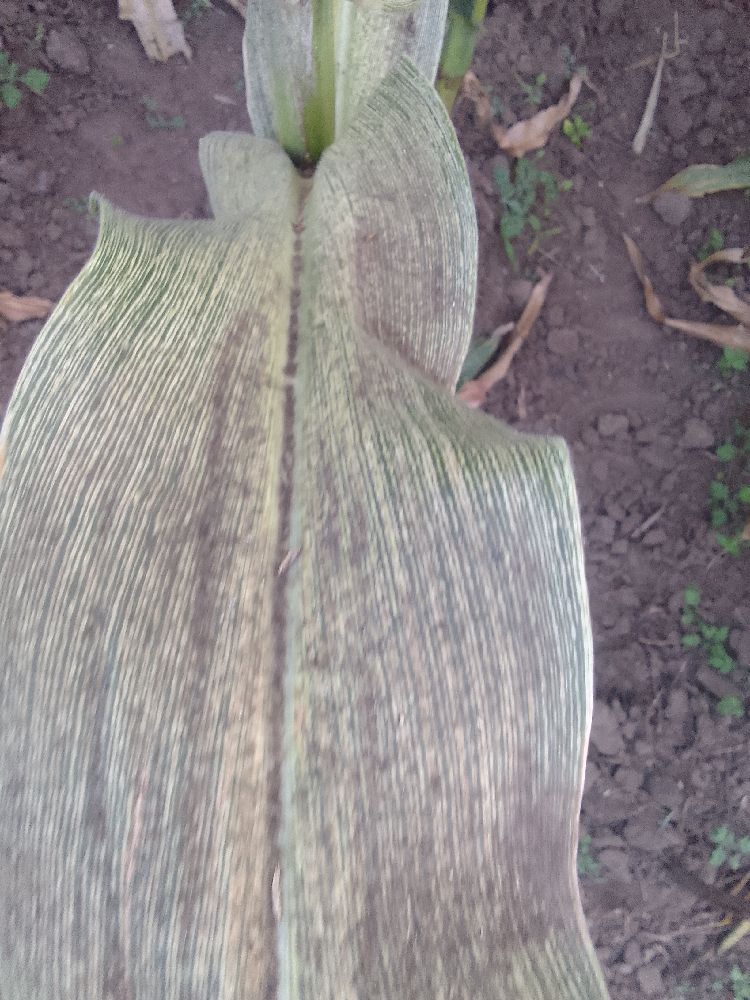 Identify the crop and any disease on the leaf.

maize, maize streak virus
